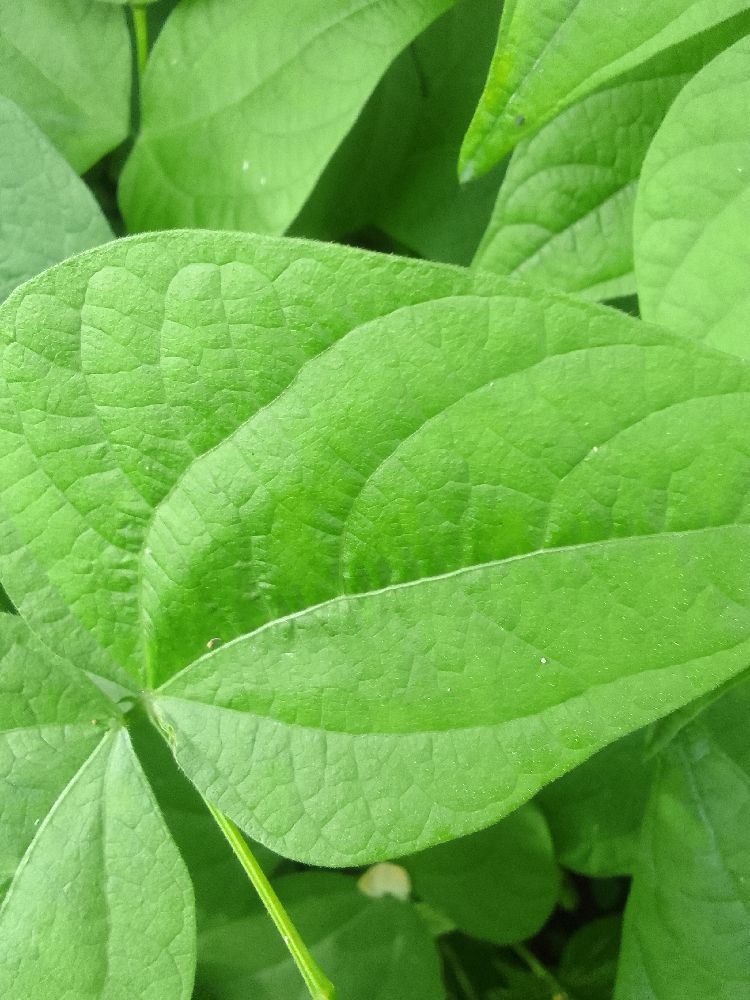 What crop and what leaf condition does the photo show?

common bean, healthy
